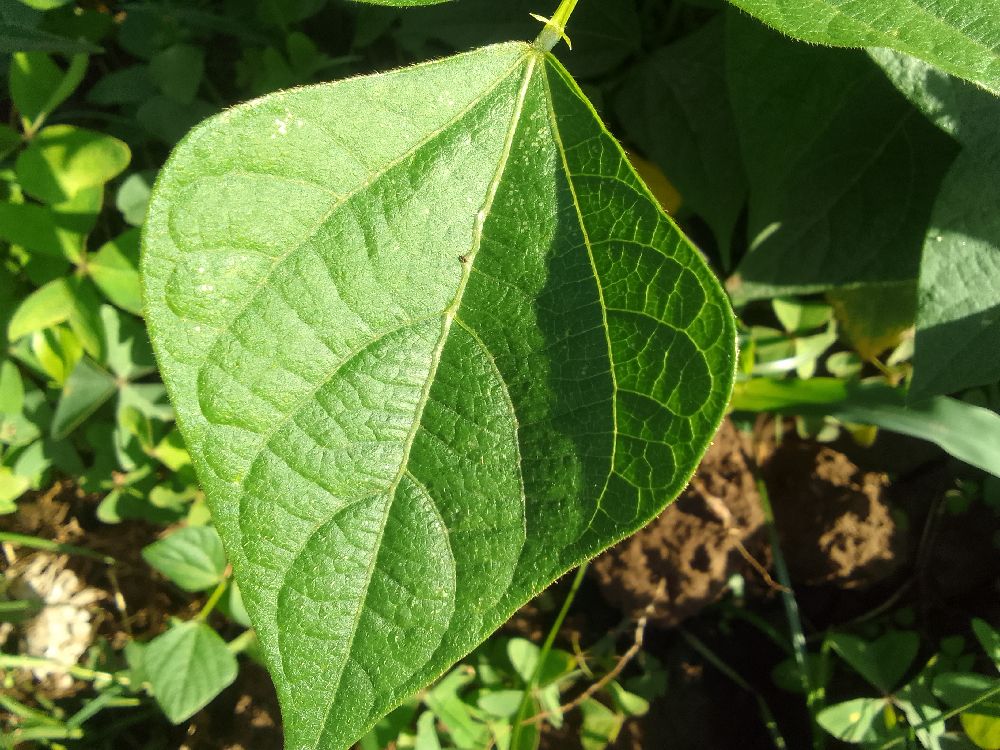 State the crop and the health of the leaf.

common bean, healthy
